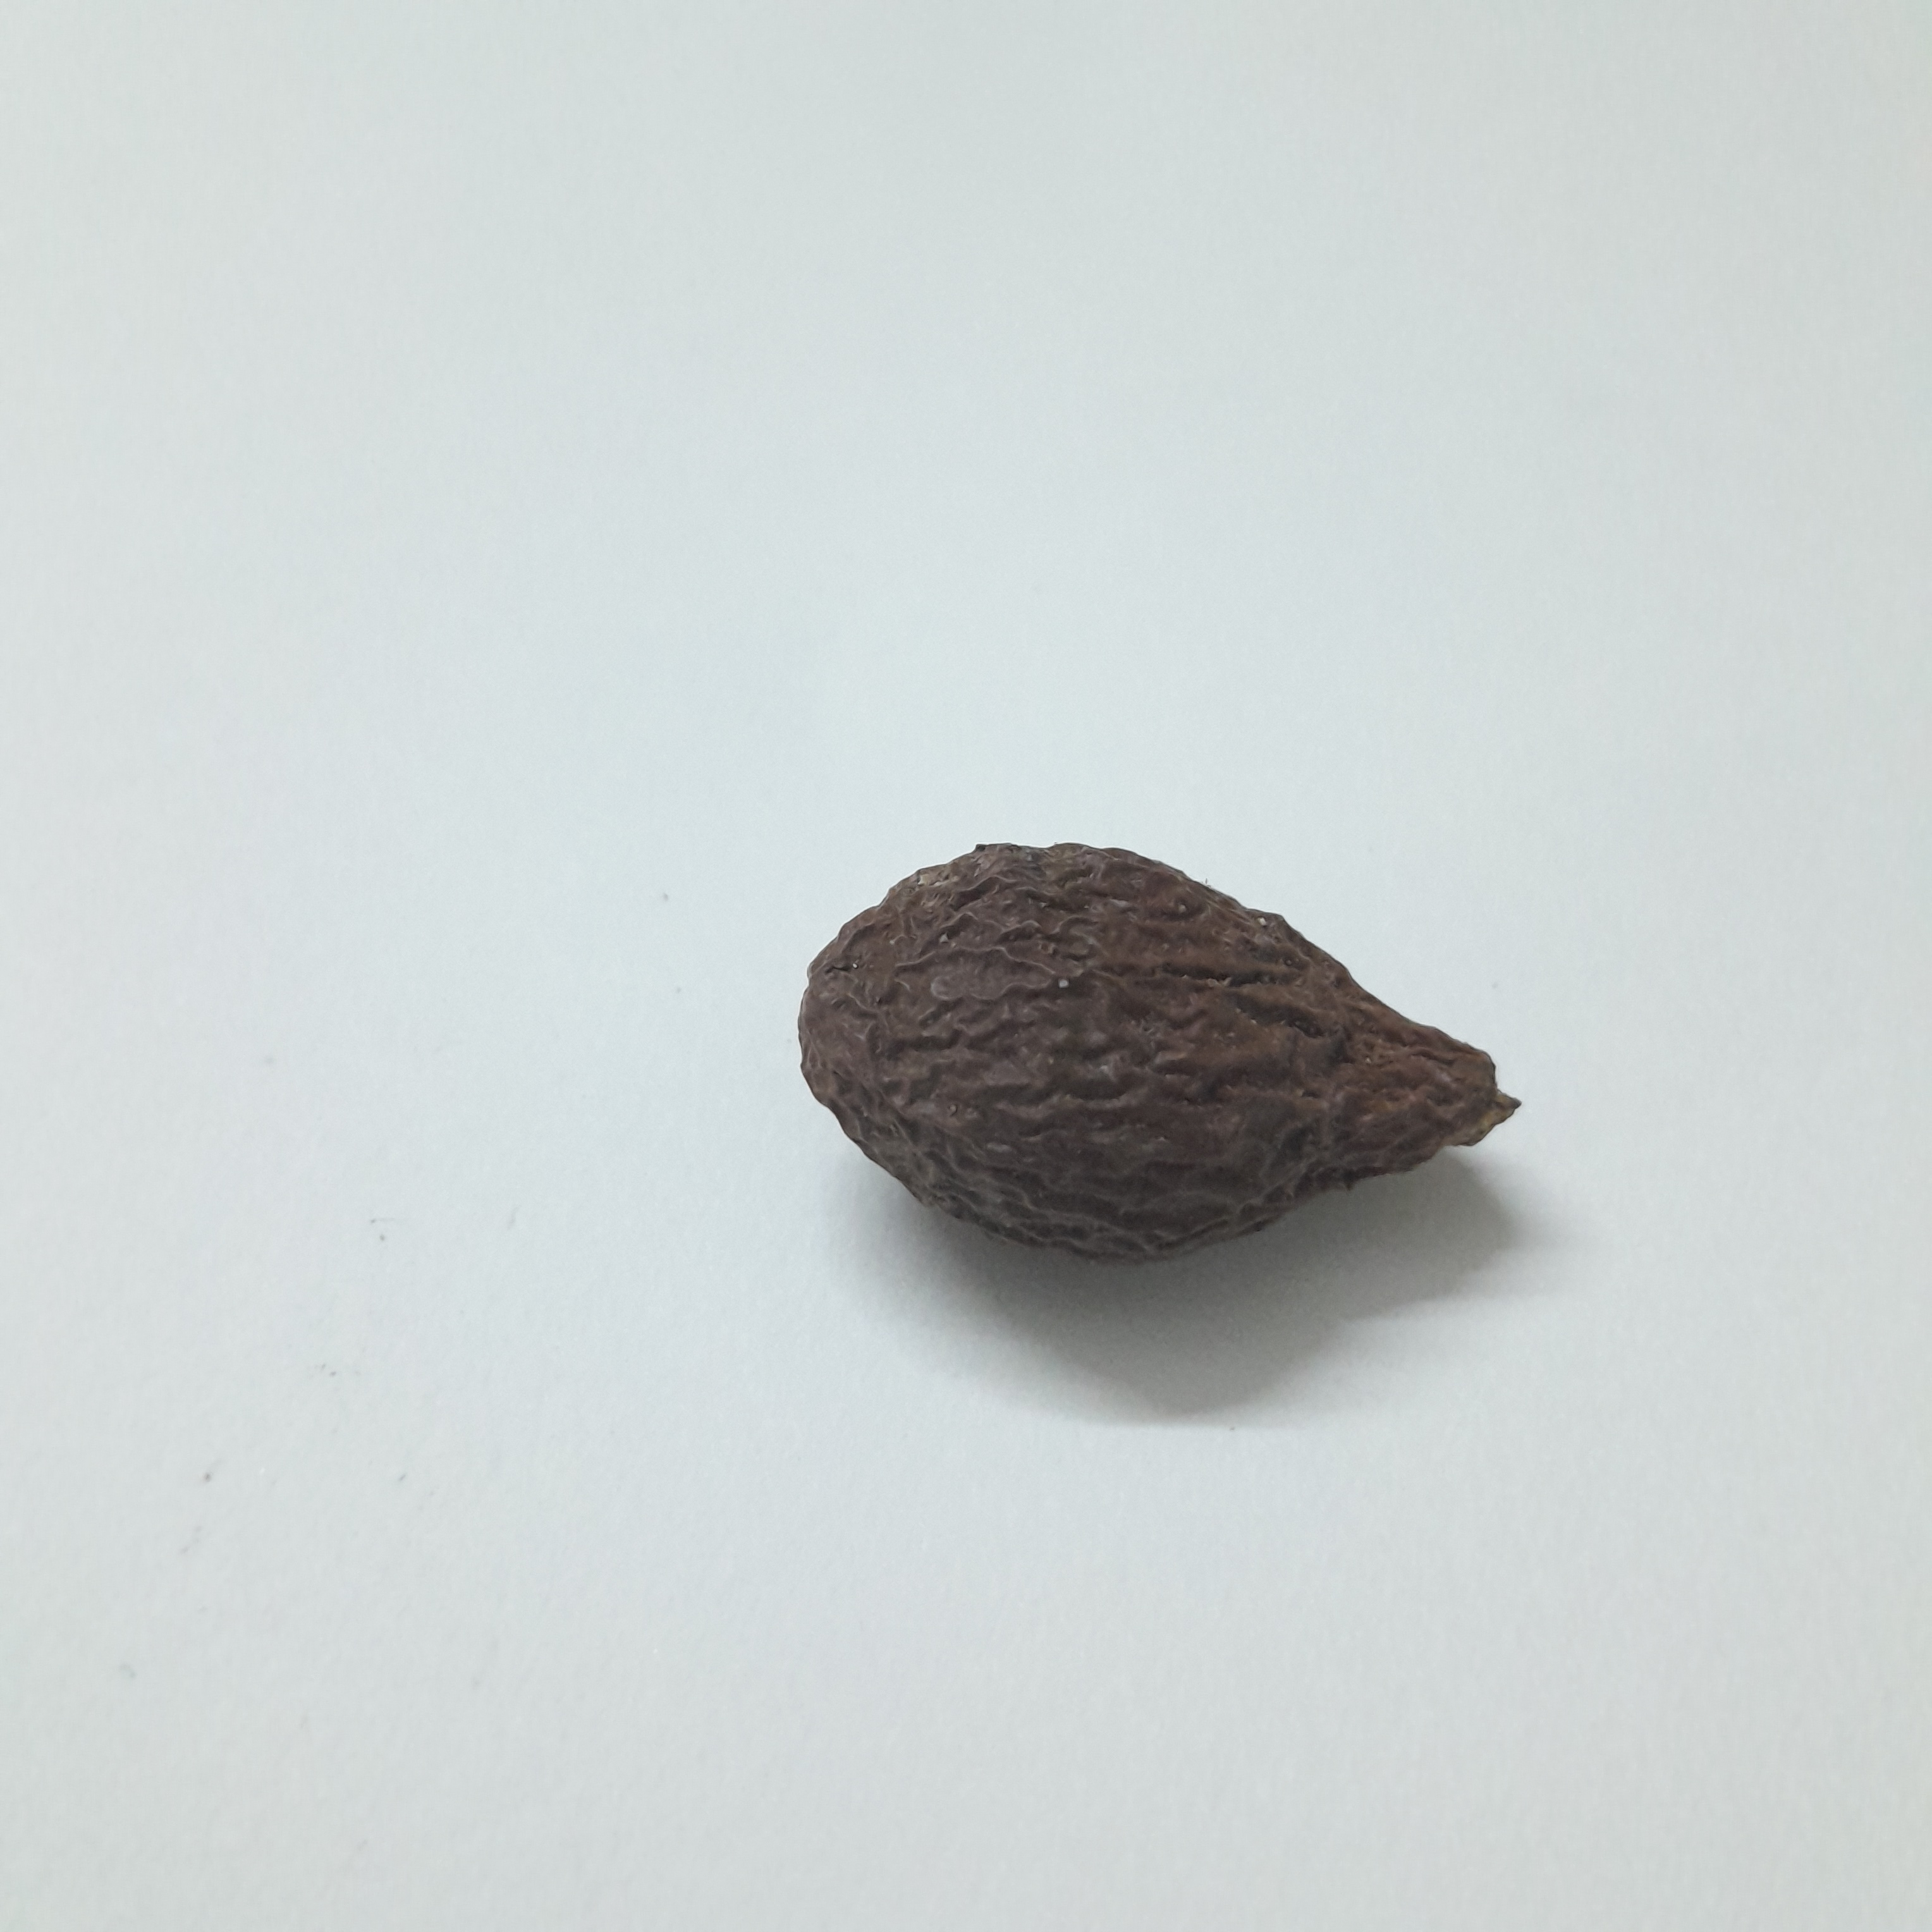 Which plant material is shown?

niranjanphal
